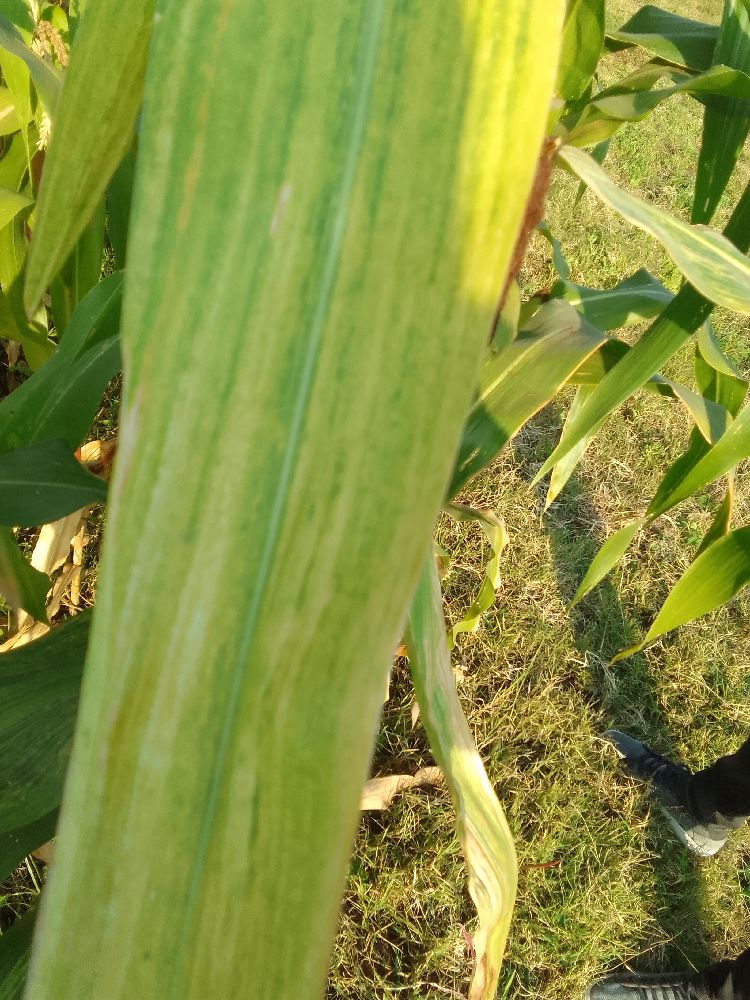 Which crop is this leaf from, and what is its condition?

maize, maize lethal necrosis
